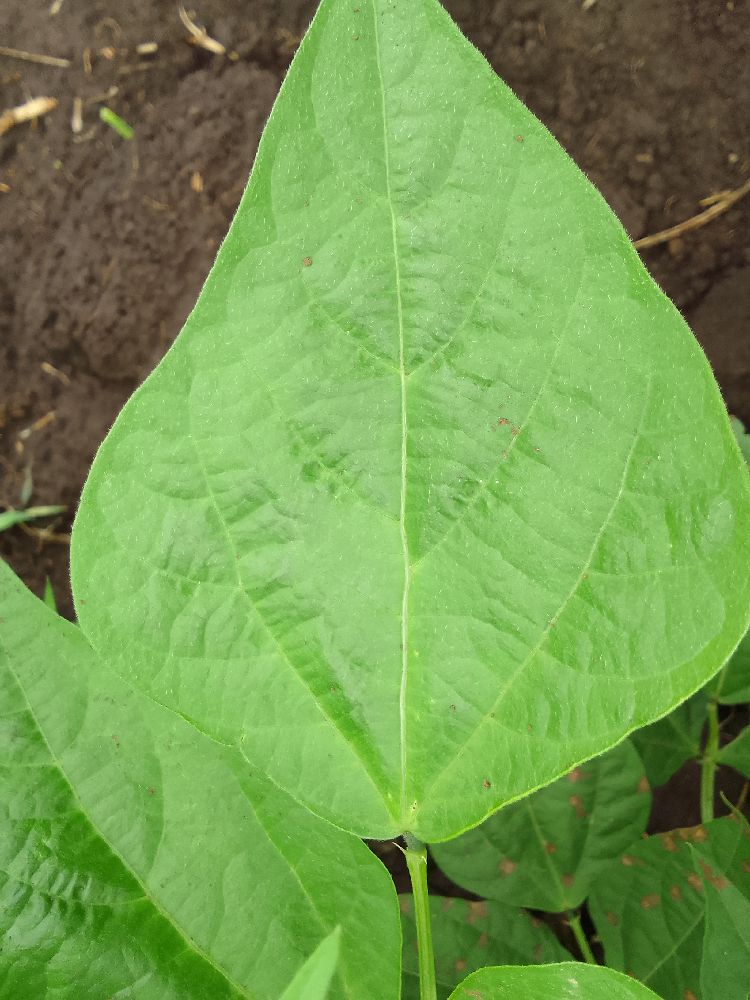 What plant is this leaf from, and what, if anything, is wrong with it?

common bean, healthy
